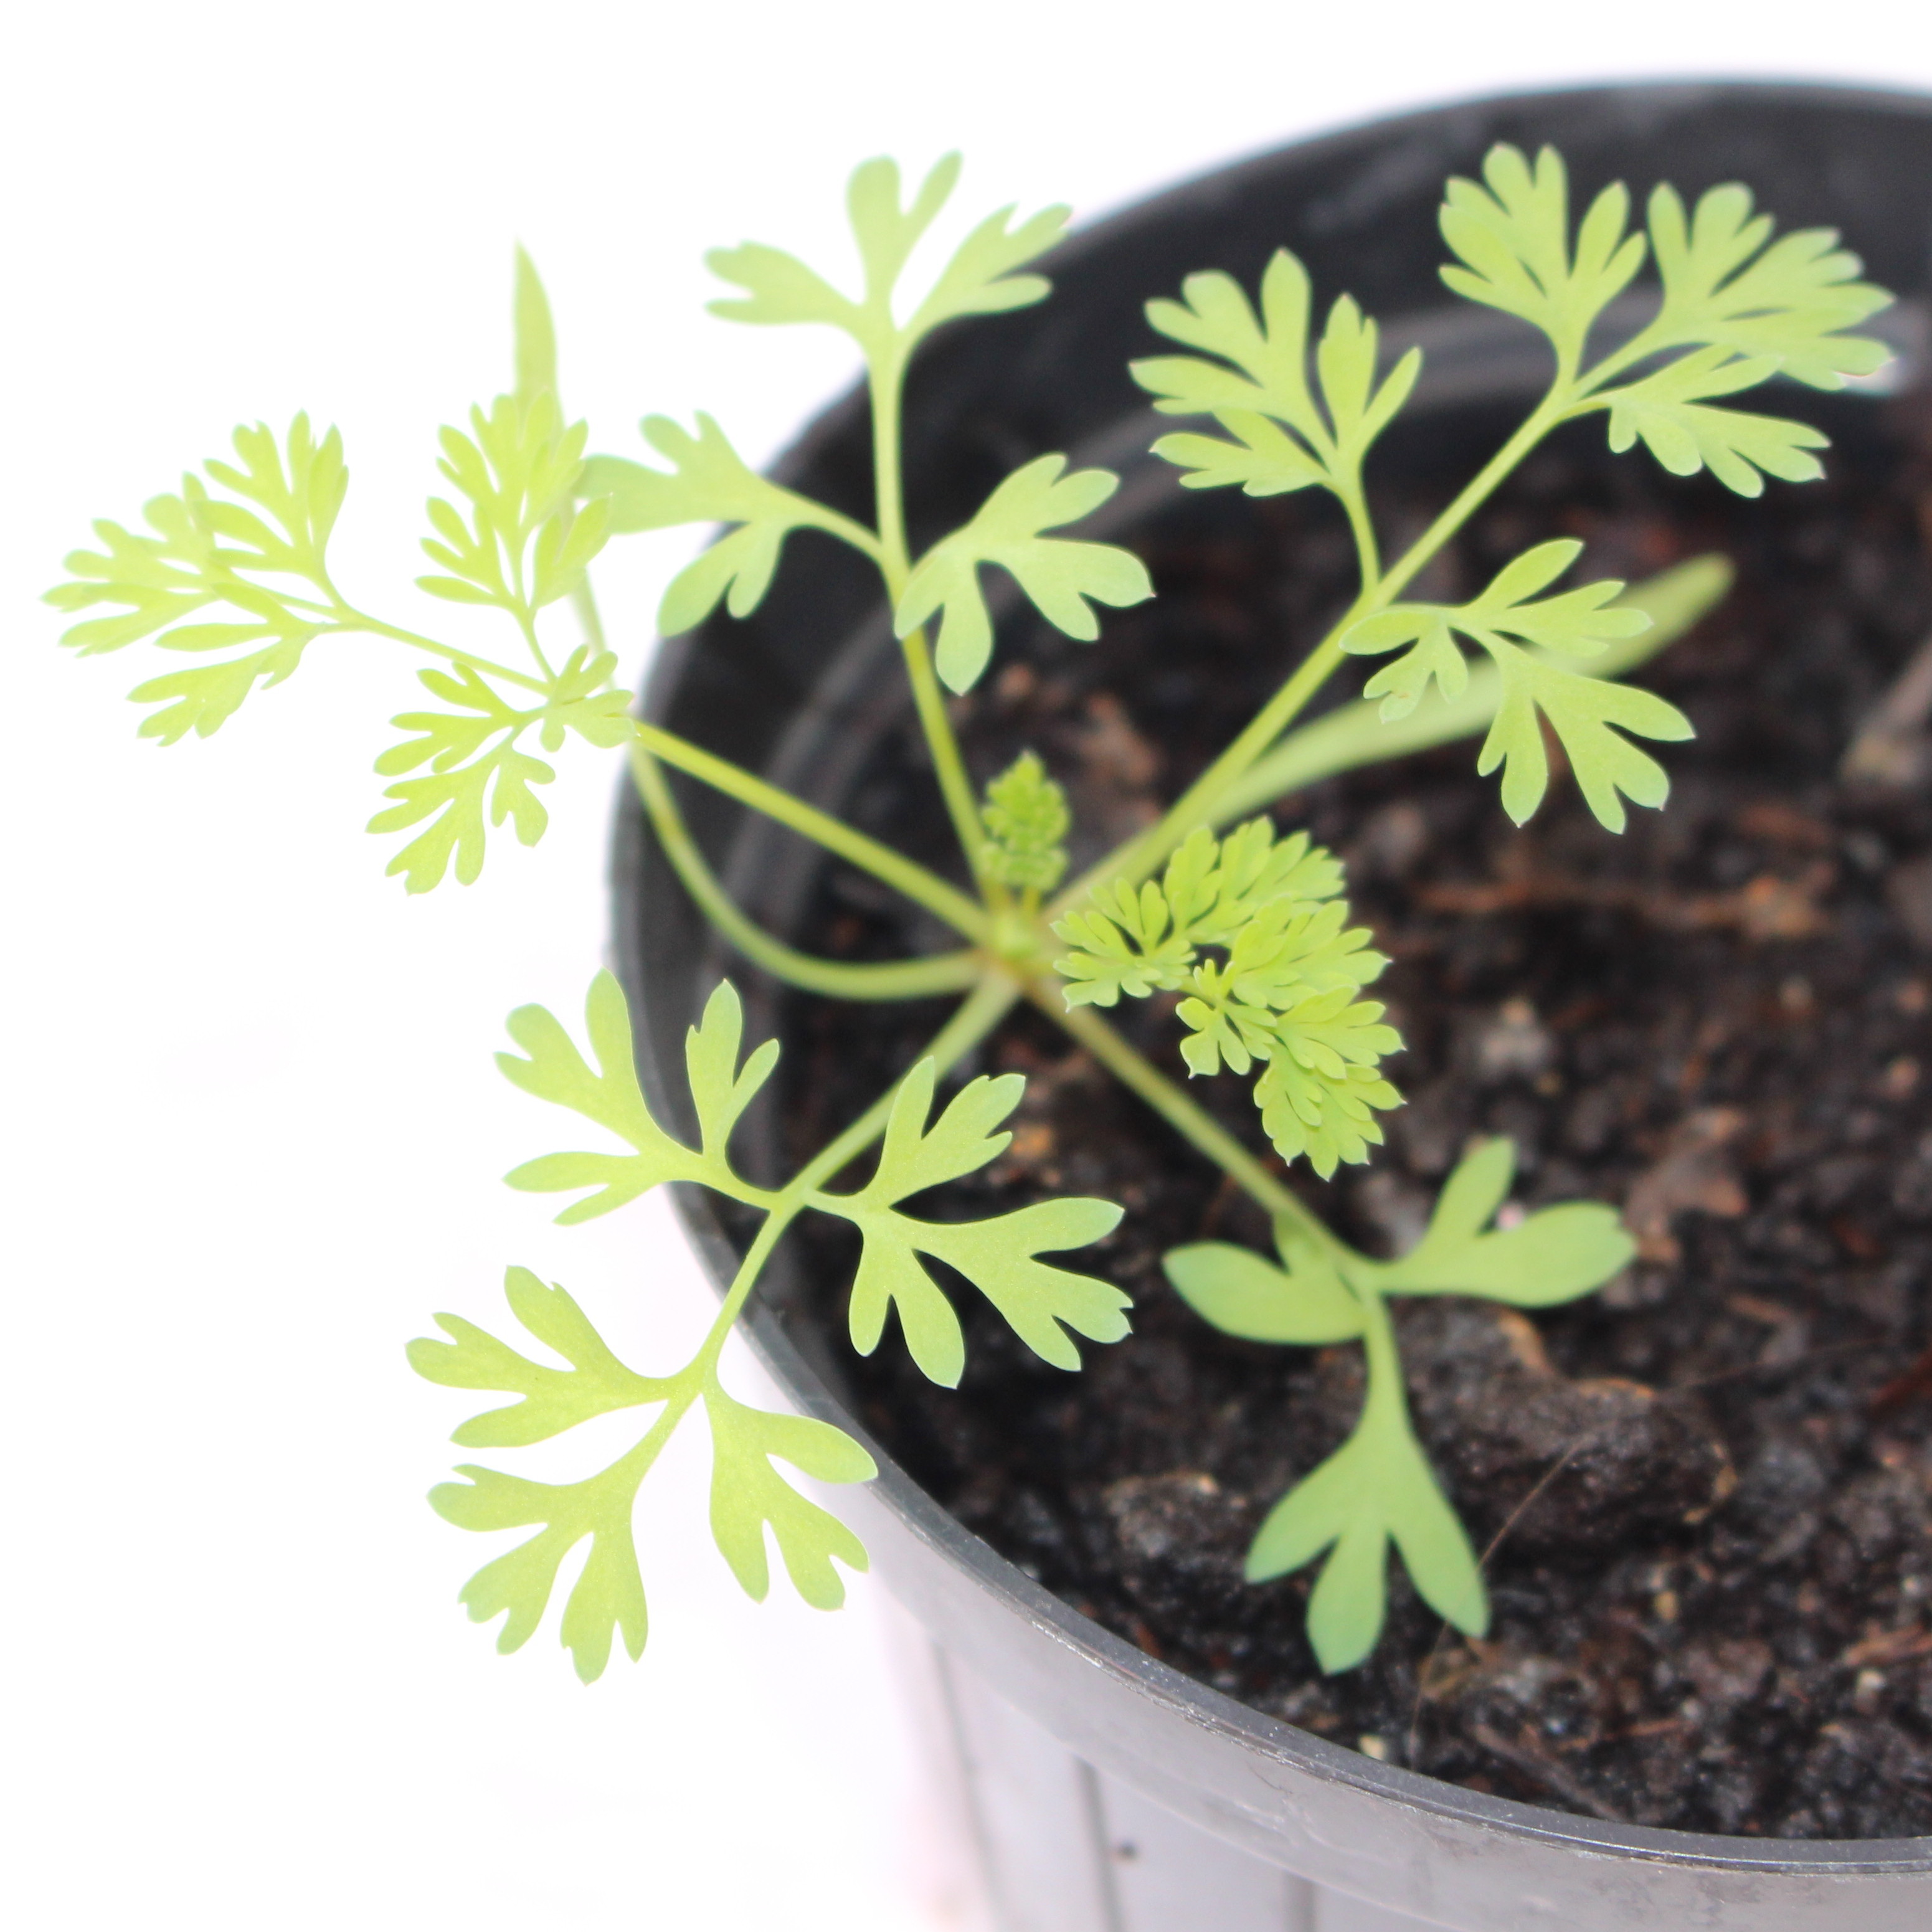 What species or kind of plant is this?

Fumaria officinalis
